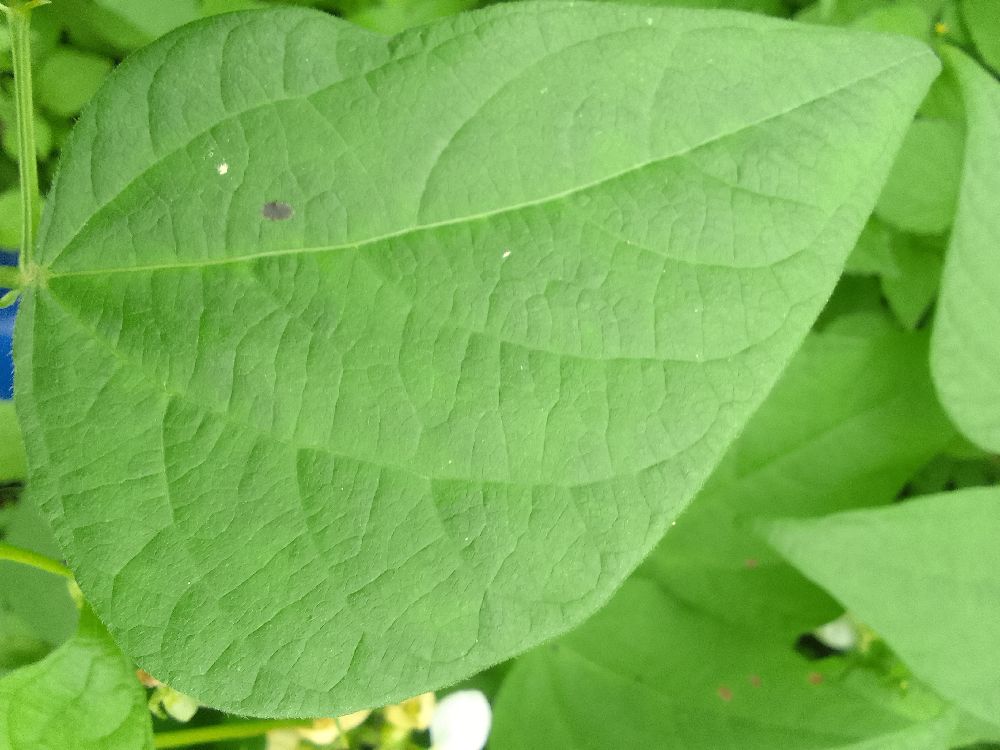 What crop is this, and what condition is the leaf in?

common bean, healthy
